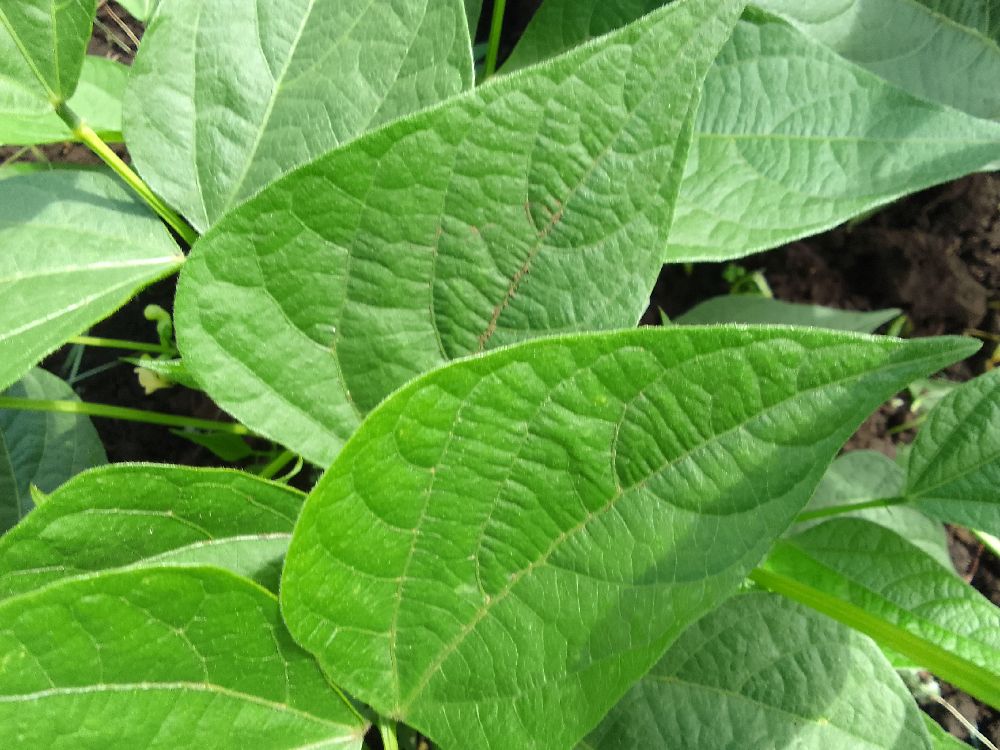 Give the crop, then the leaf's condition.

common bean, healthy
